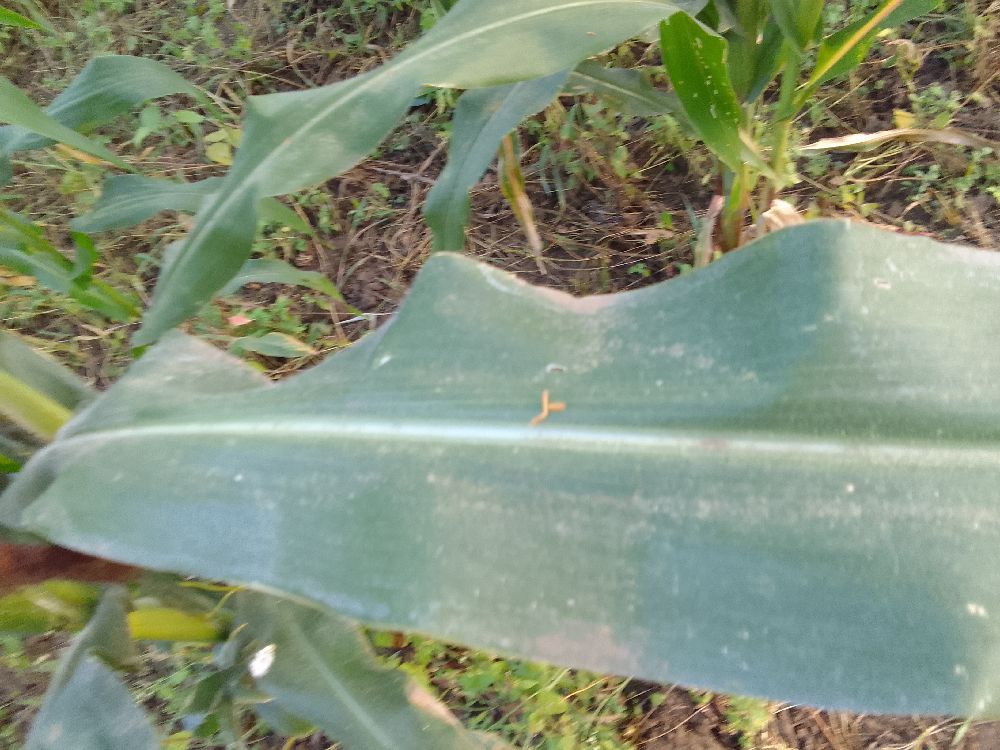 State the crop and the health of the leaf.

maize, healthy
